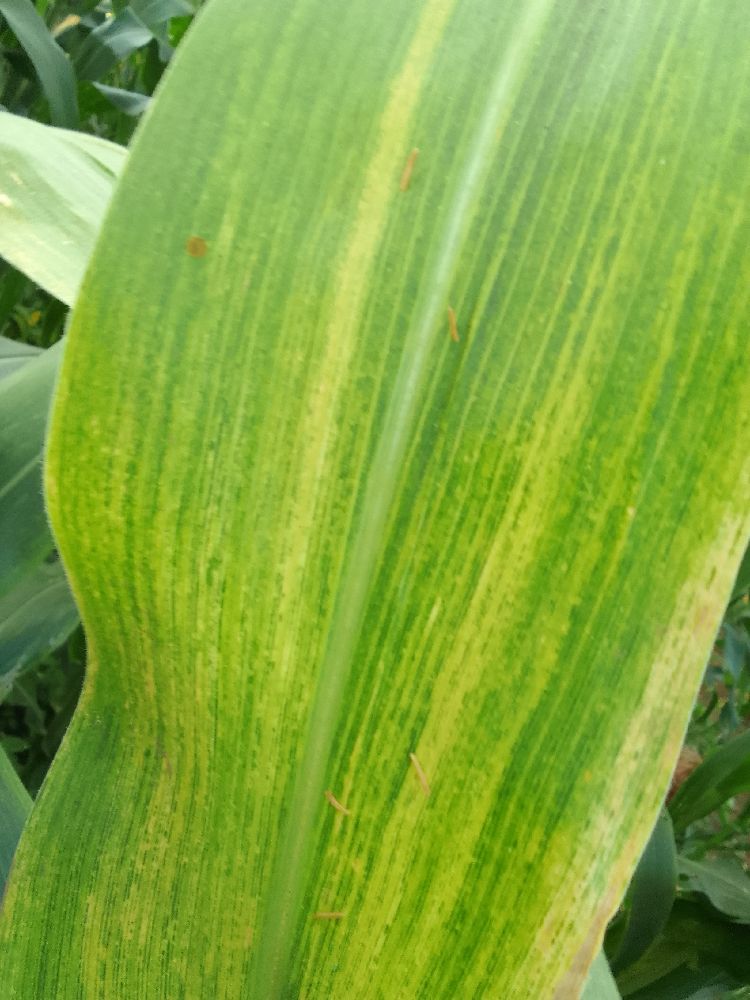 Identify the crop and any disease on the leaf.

maize, maize lethal necrosis
